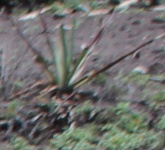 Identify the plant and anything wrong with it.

agave, sick
